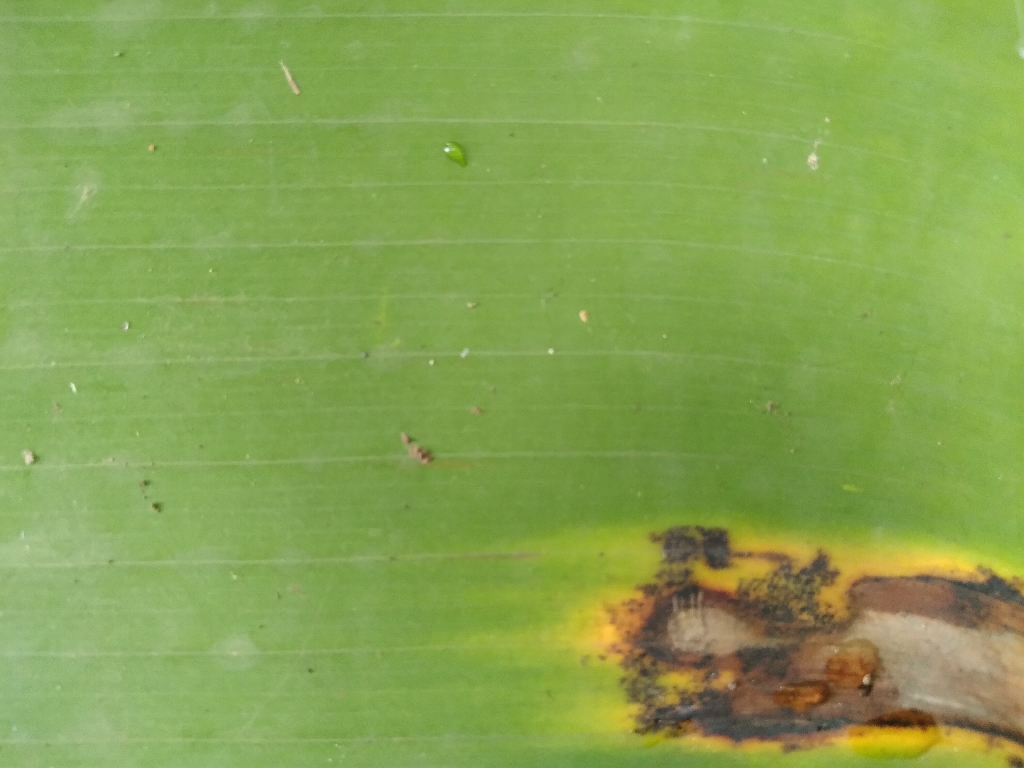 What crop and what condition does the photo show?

banana, black sigatoka
